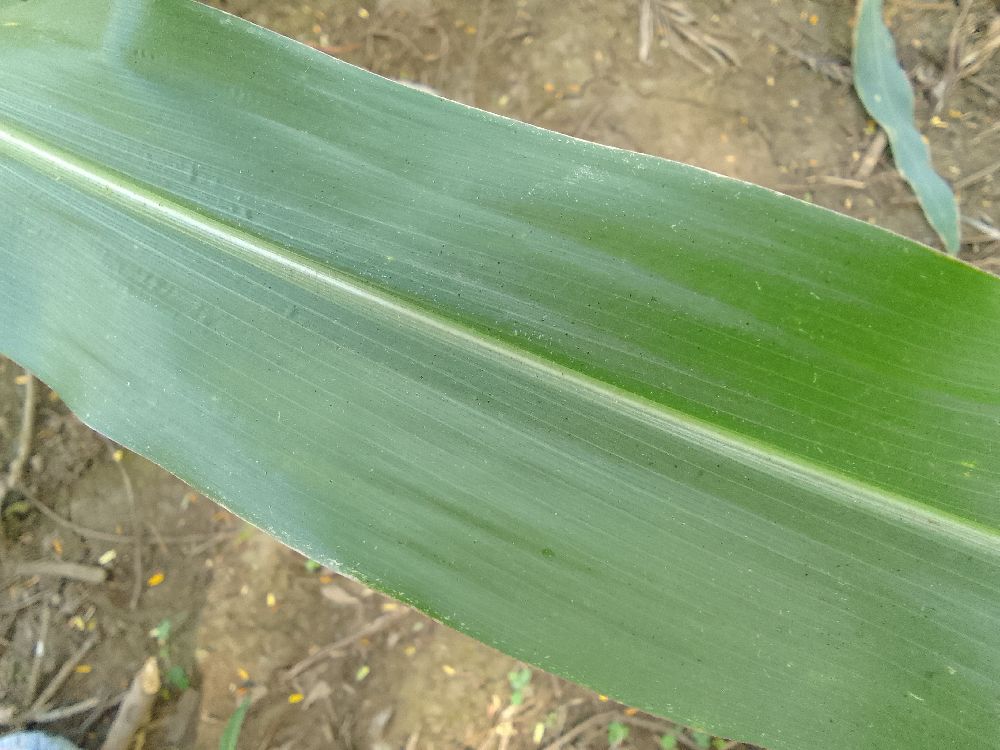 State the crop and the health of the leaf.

maize, healthy
